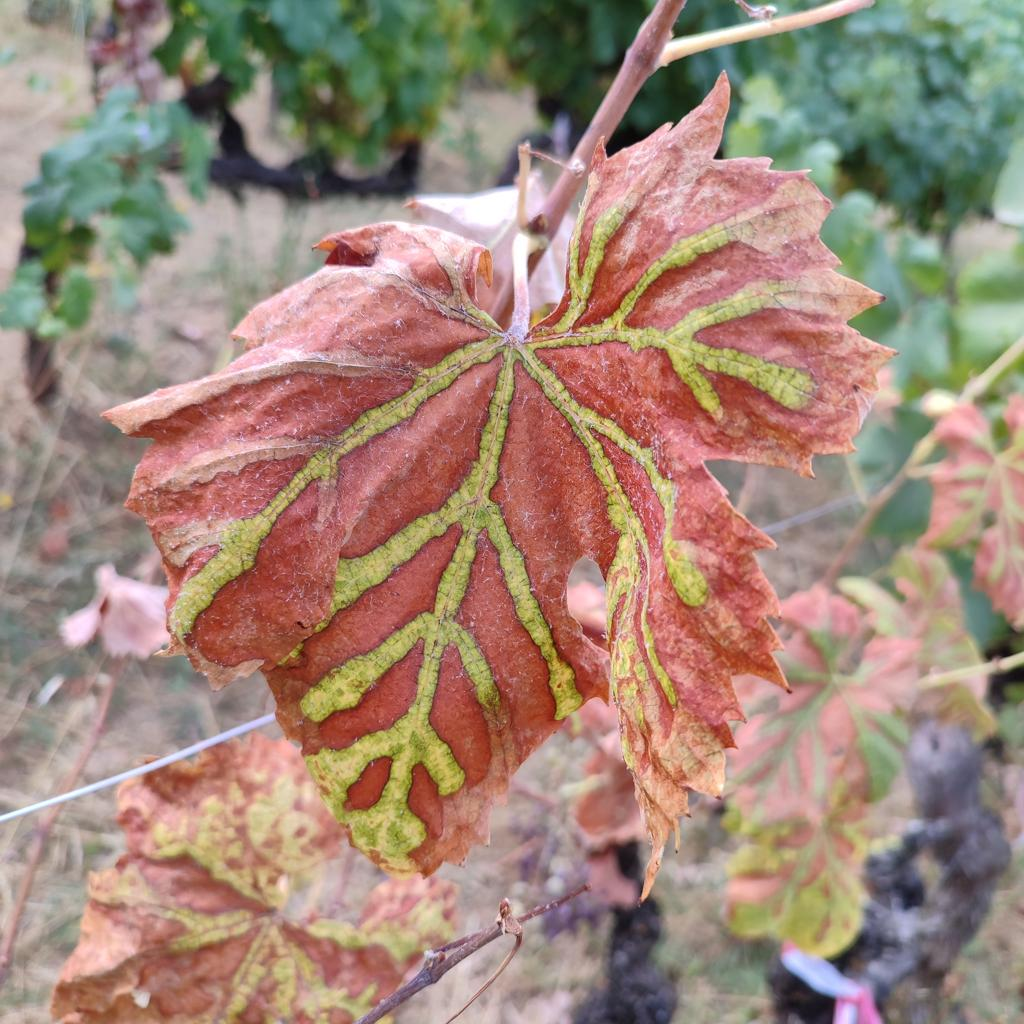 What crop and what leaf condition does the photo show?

grapevine, esca complex
